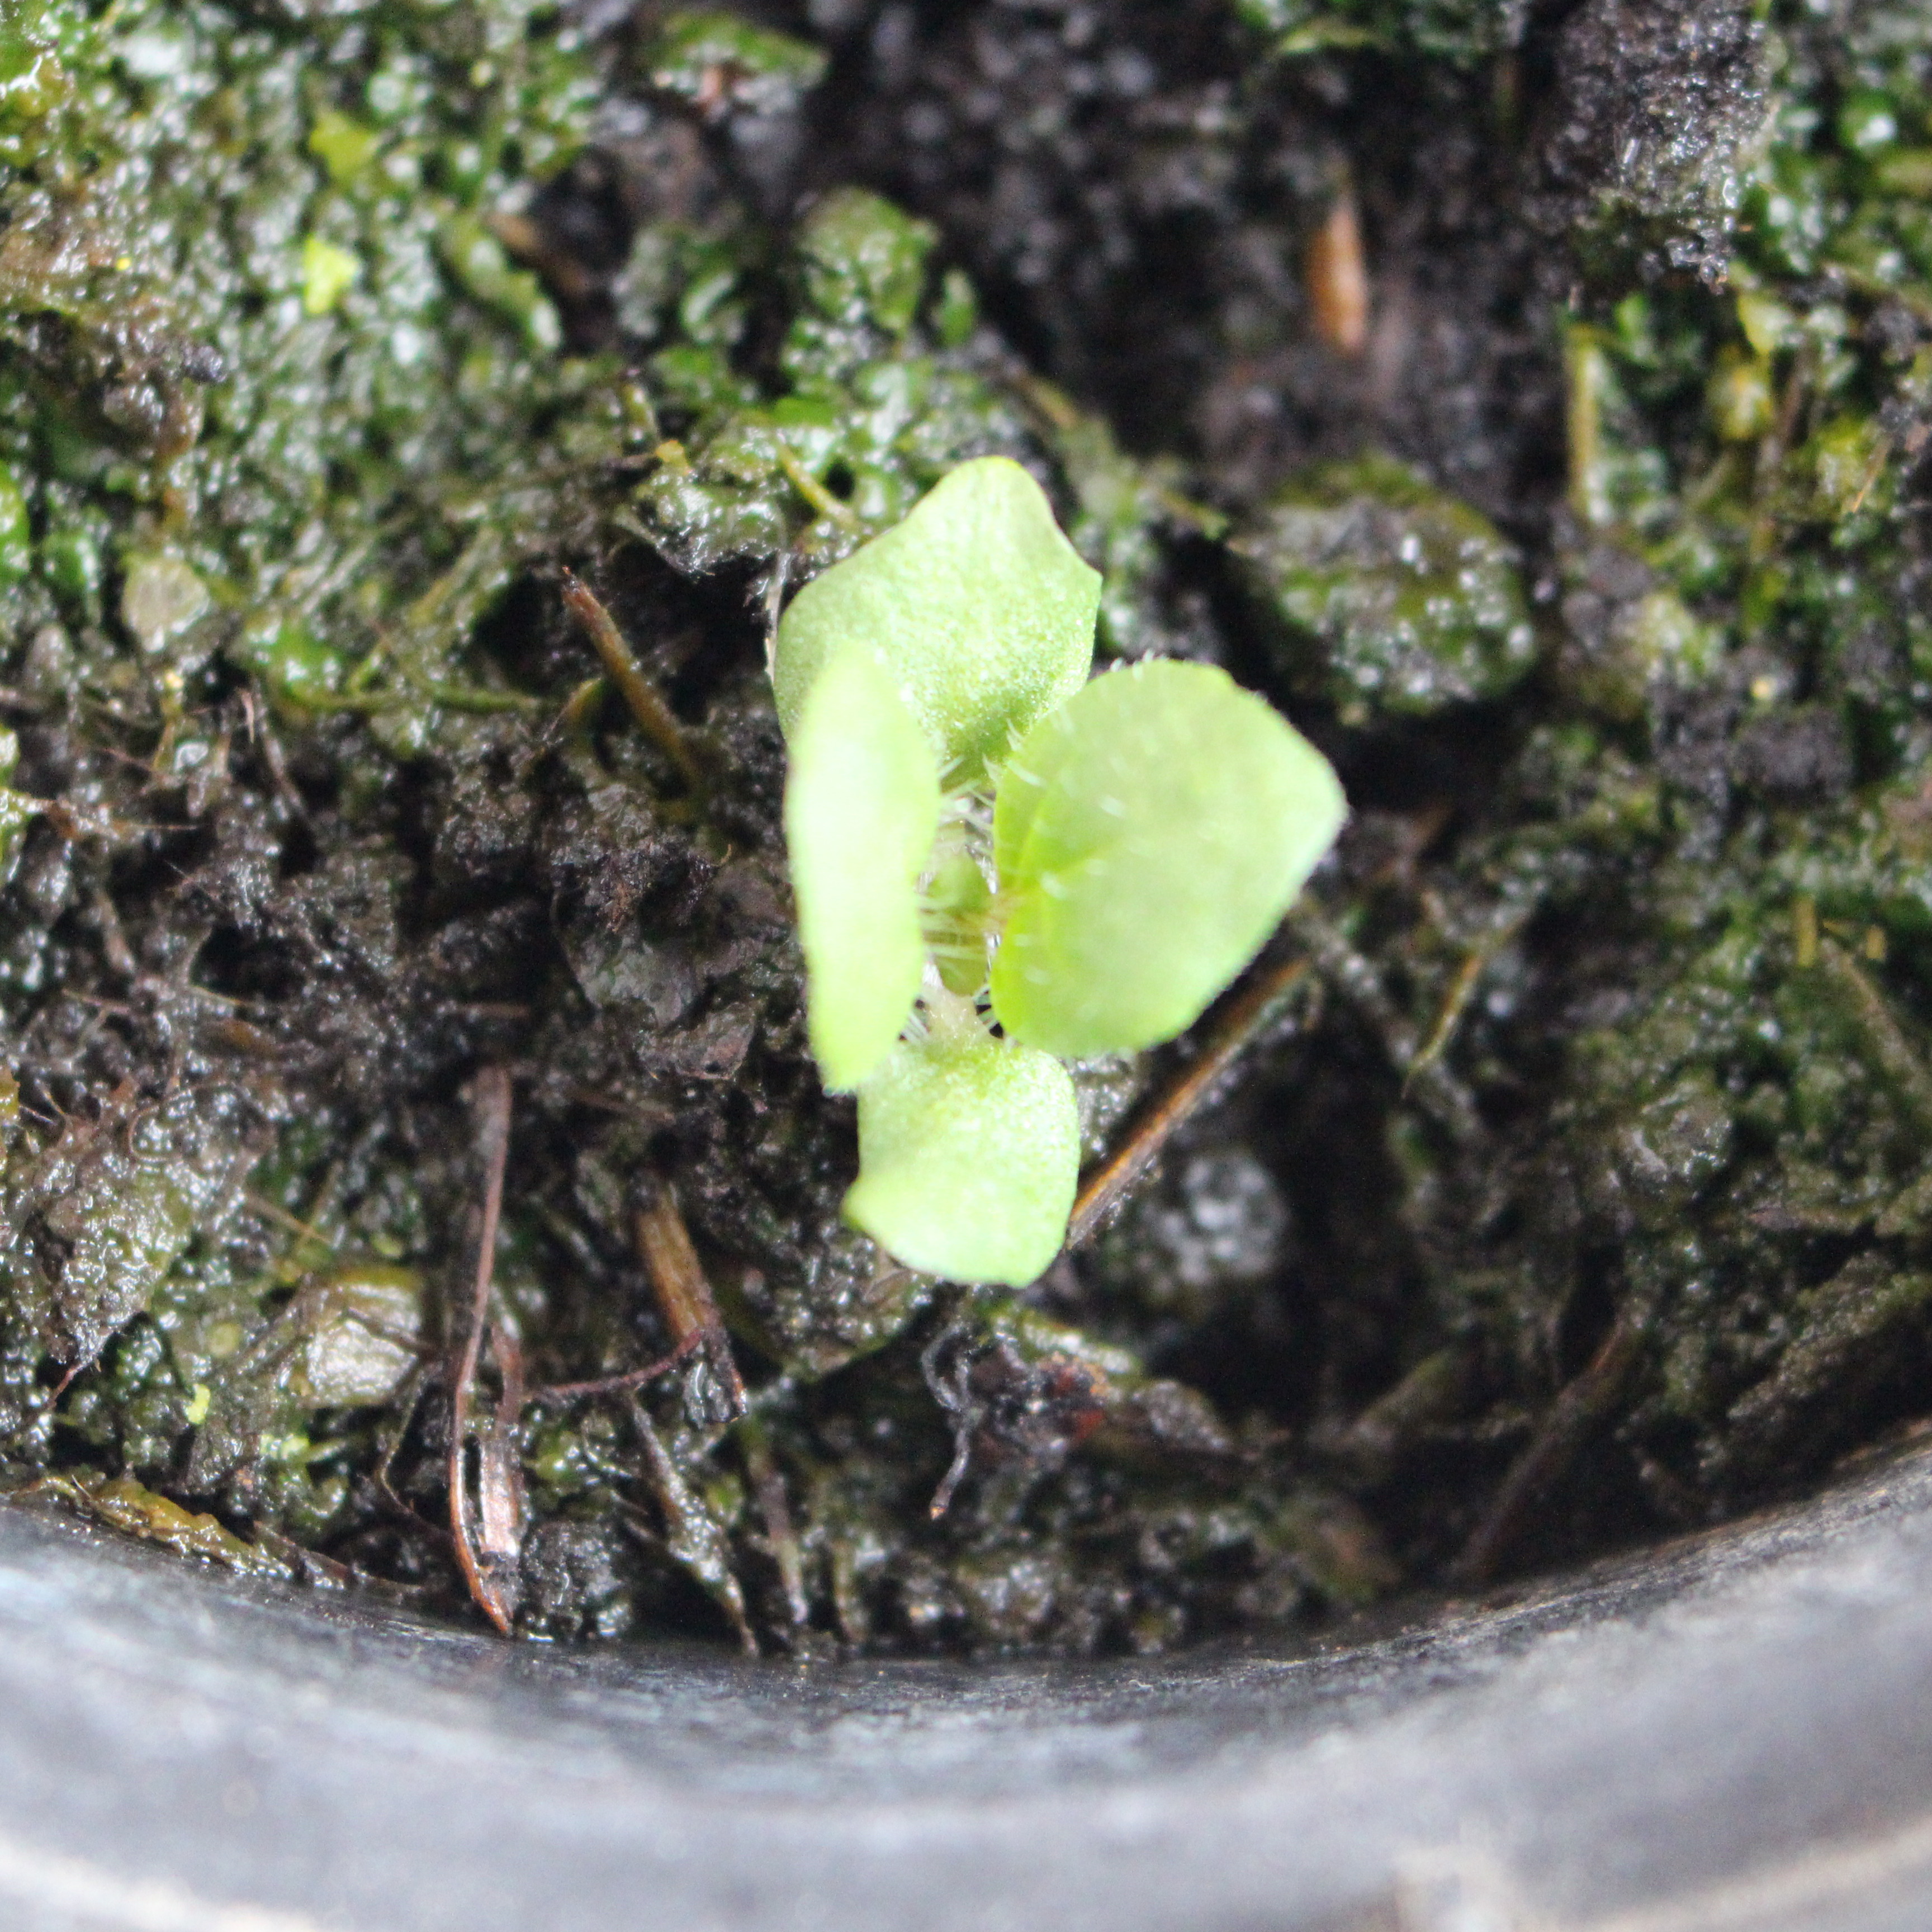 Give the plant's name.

Veronica persica
